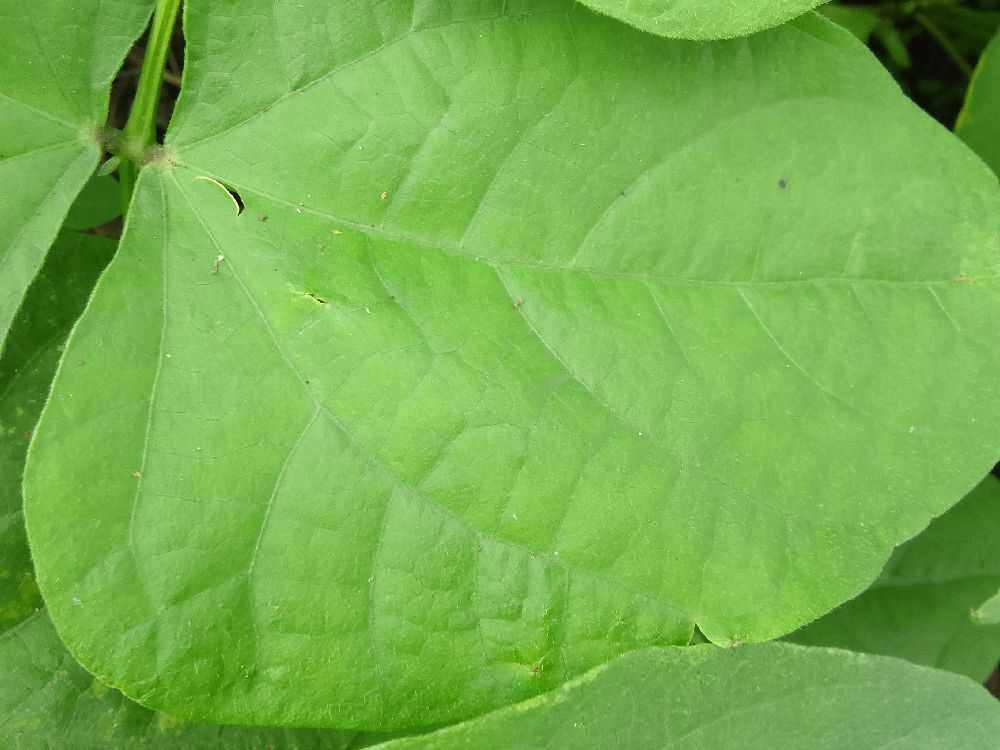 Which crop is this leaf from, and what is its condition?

common bean, healthy
